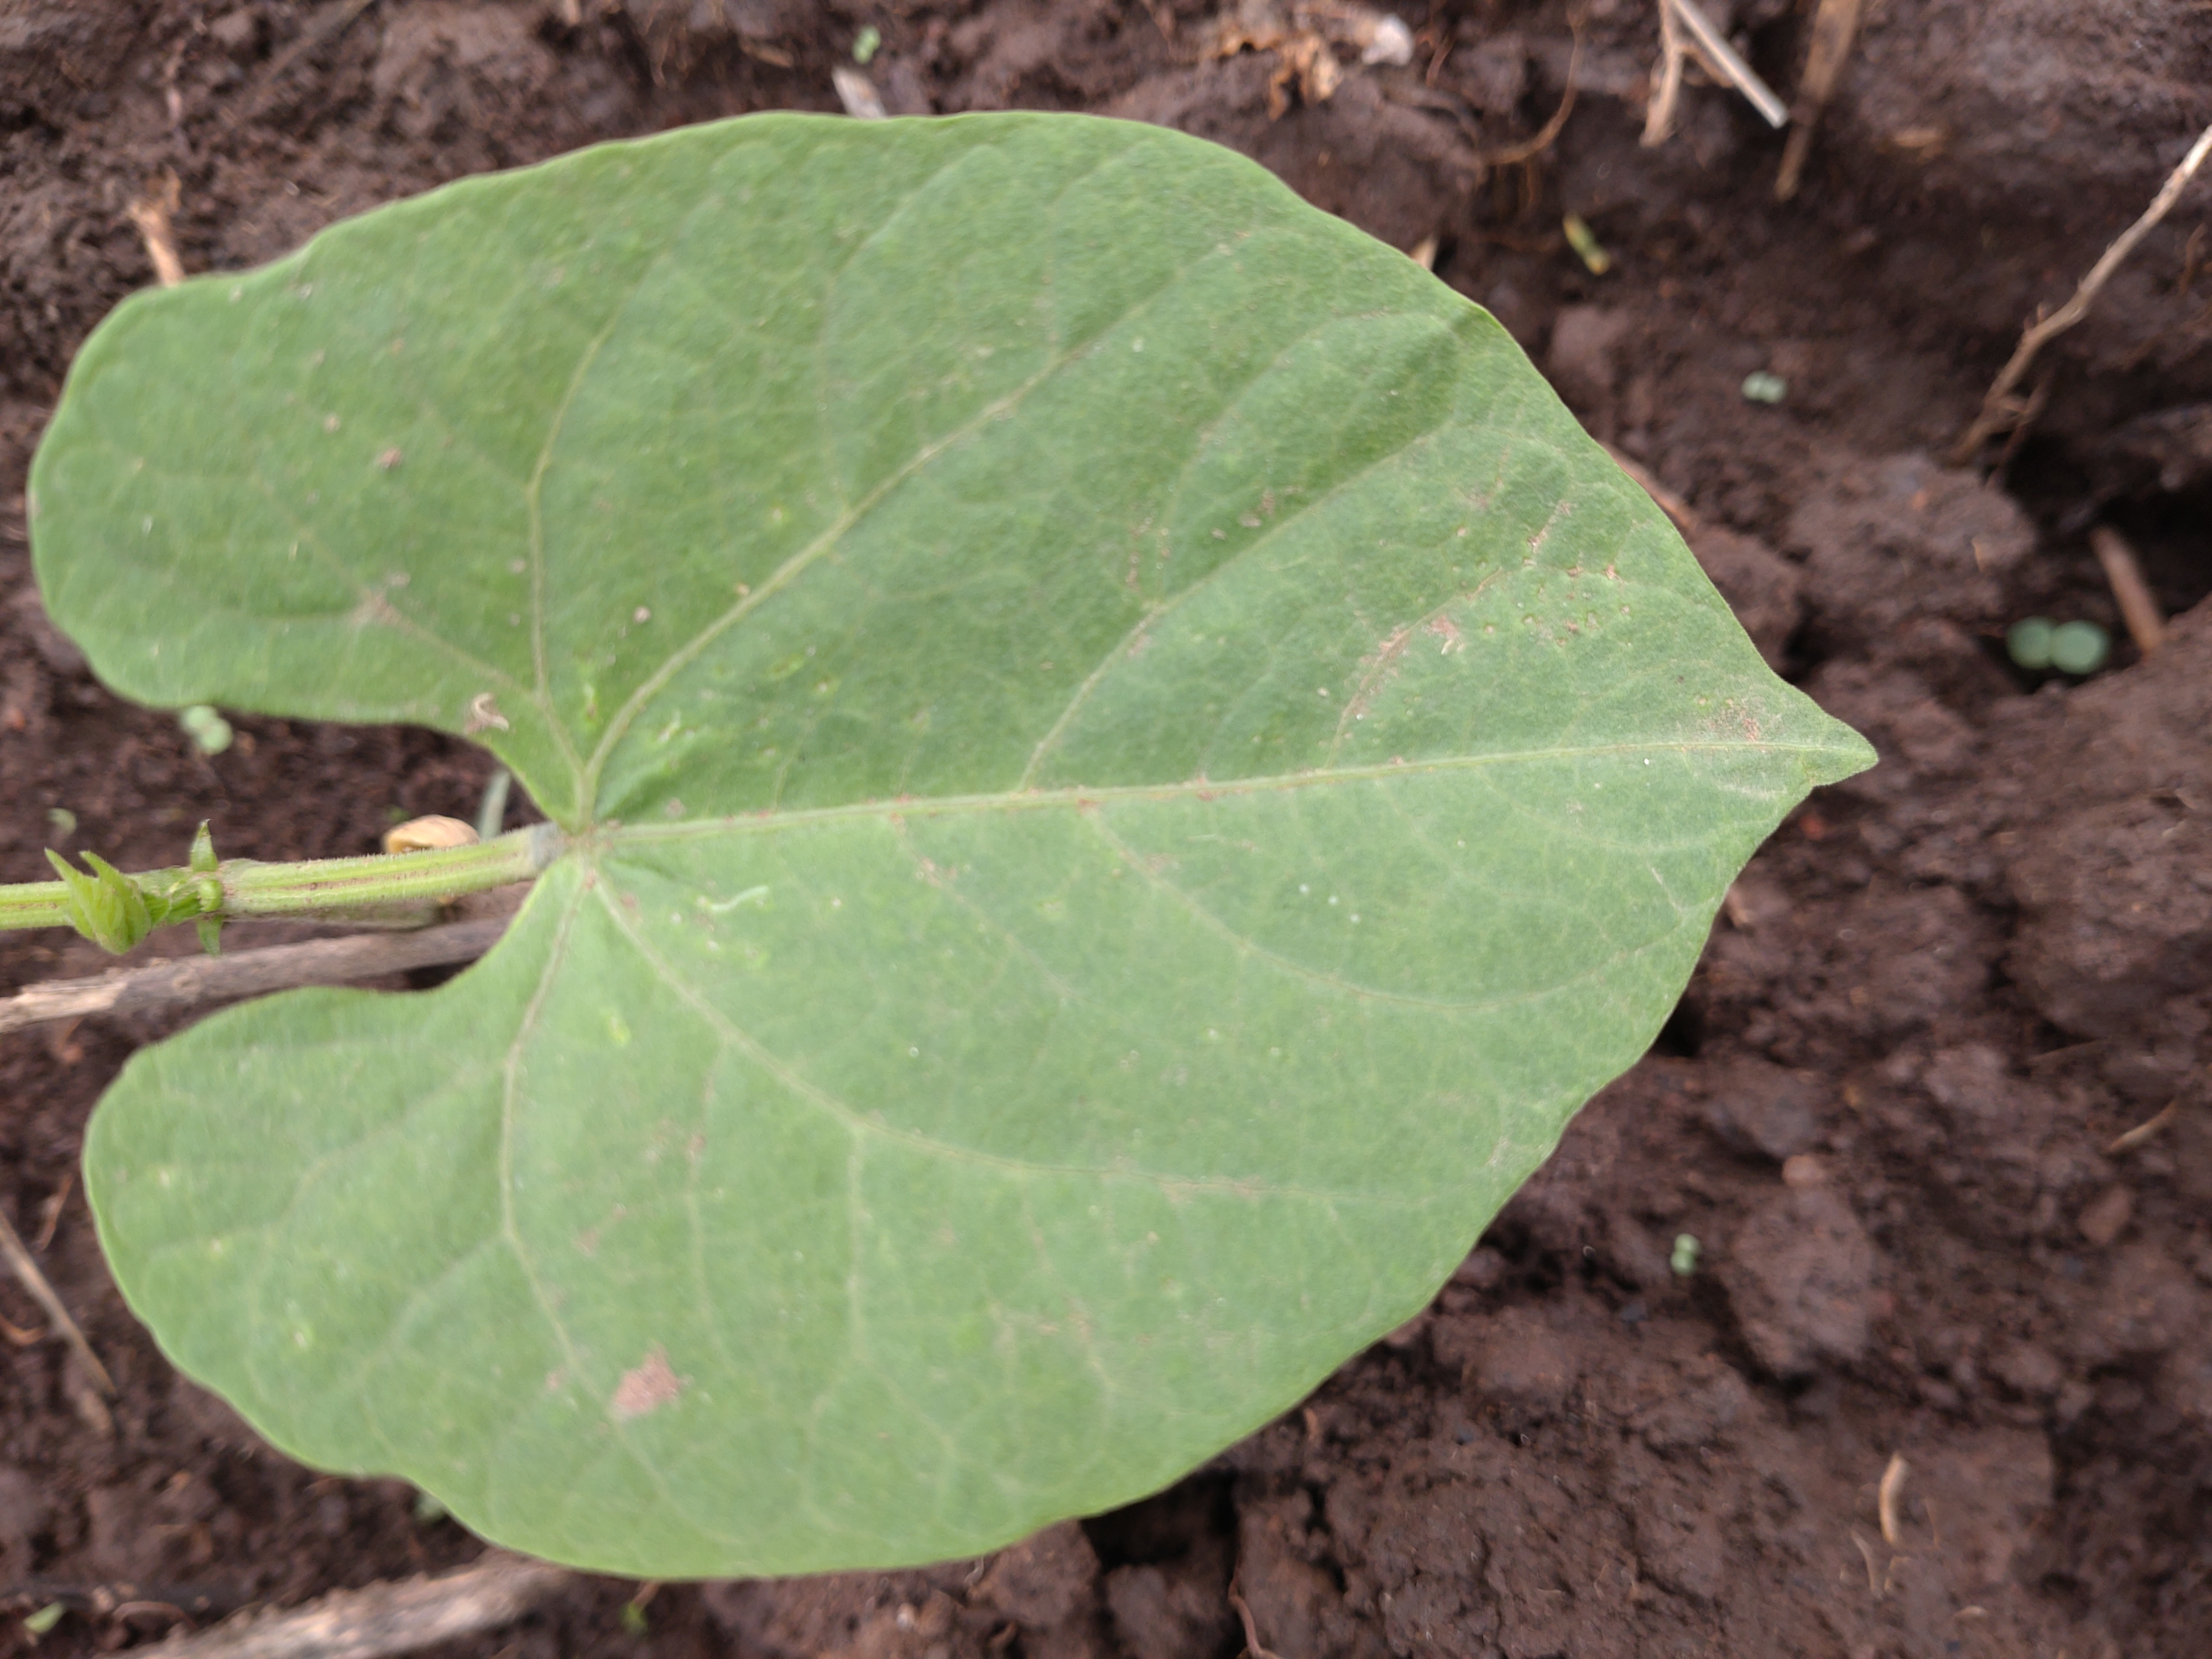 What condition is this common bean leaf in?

healthy
